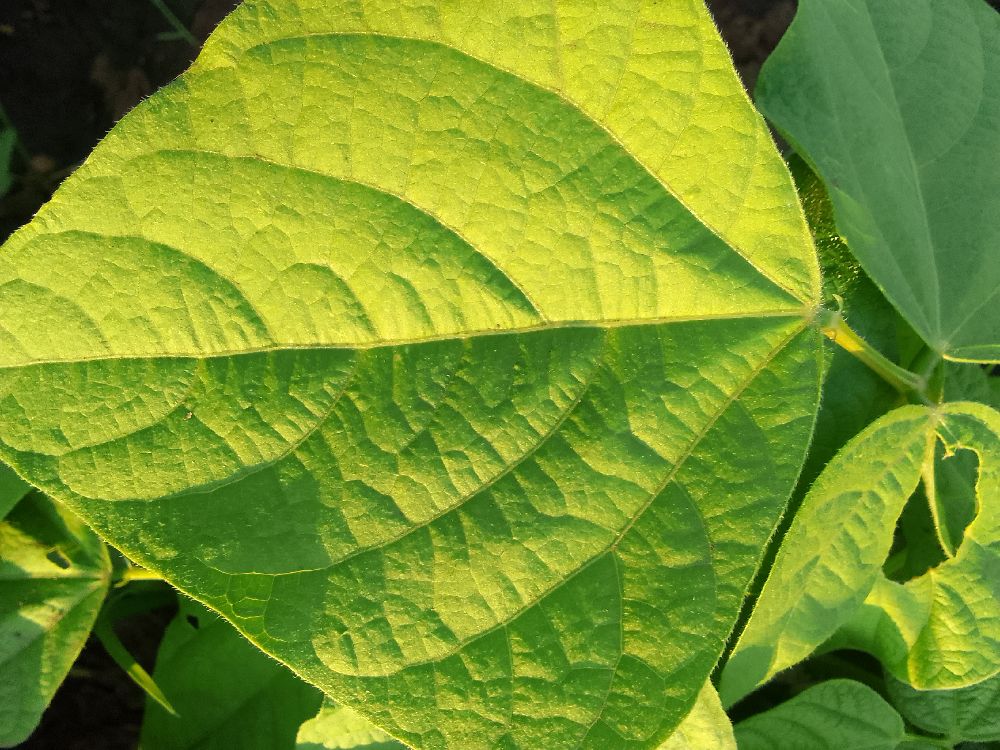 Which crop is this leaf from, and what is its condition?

common bean, healthy
